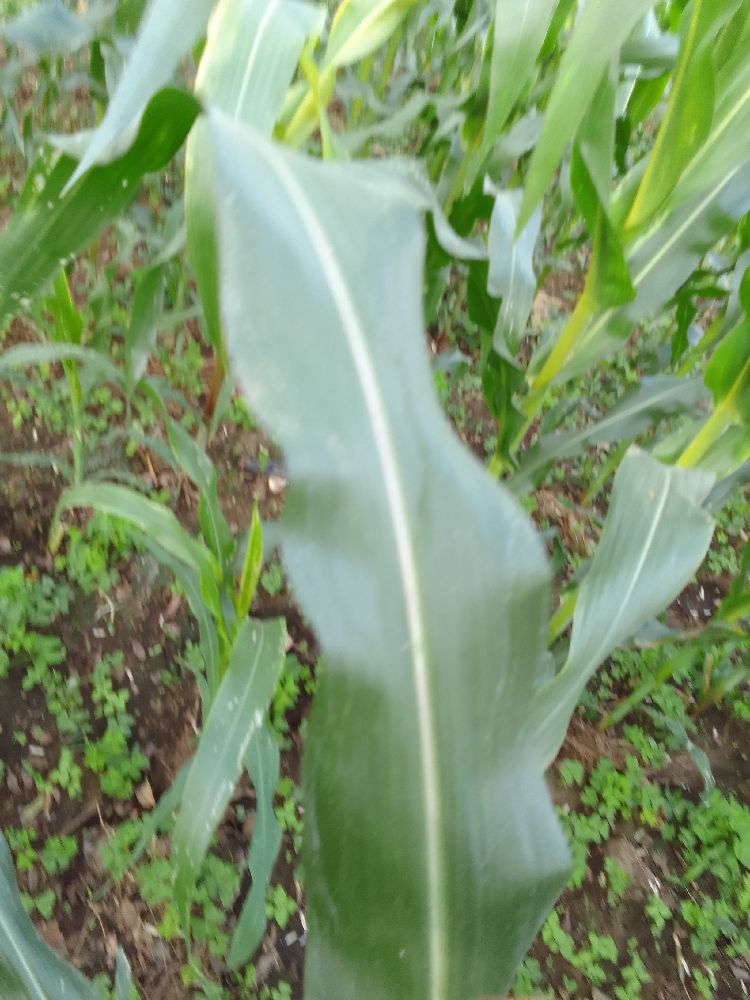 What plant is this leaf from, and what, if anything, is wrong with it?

maize, healthy
